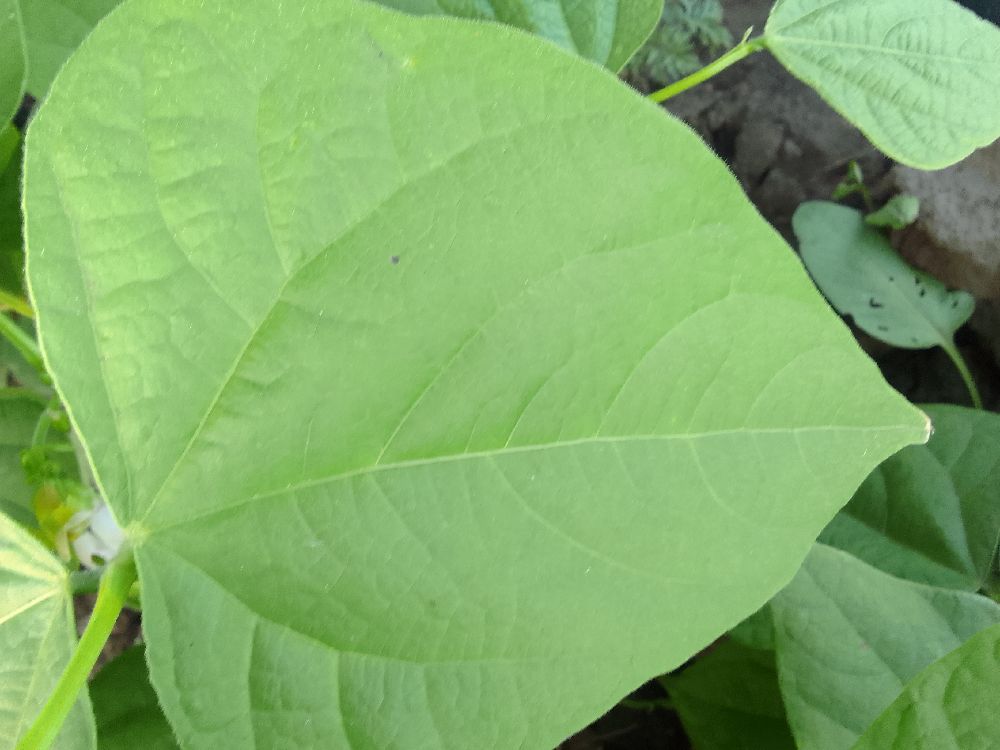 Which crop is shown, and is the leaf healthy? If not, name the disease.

common bean, healthy
